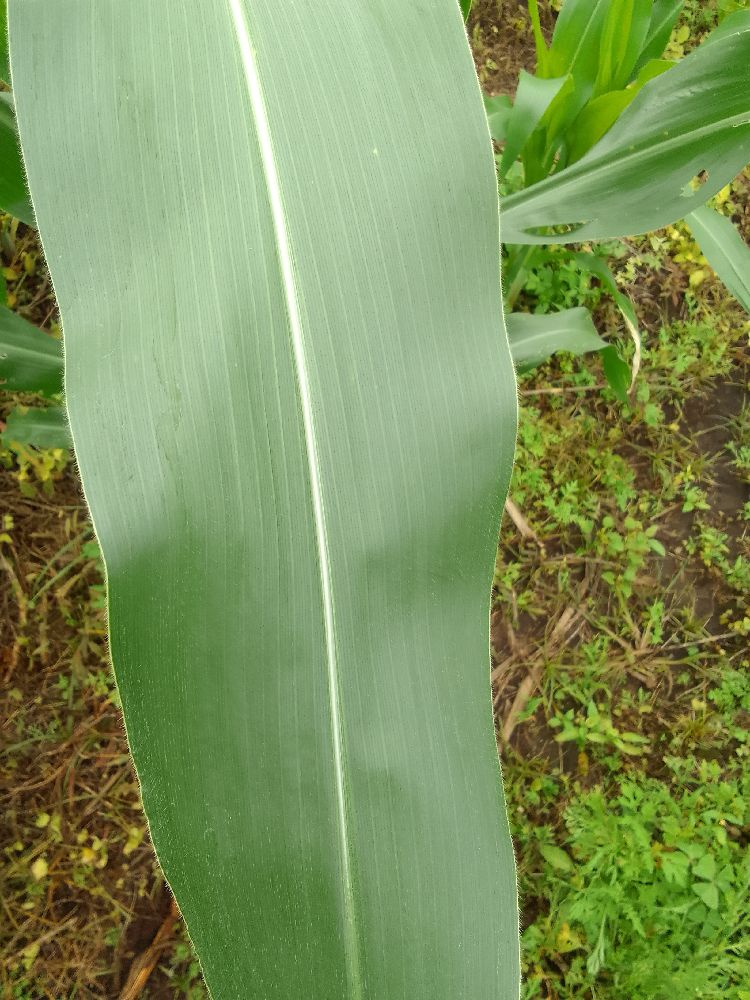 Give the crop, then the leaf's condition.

maize, healthy
